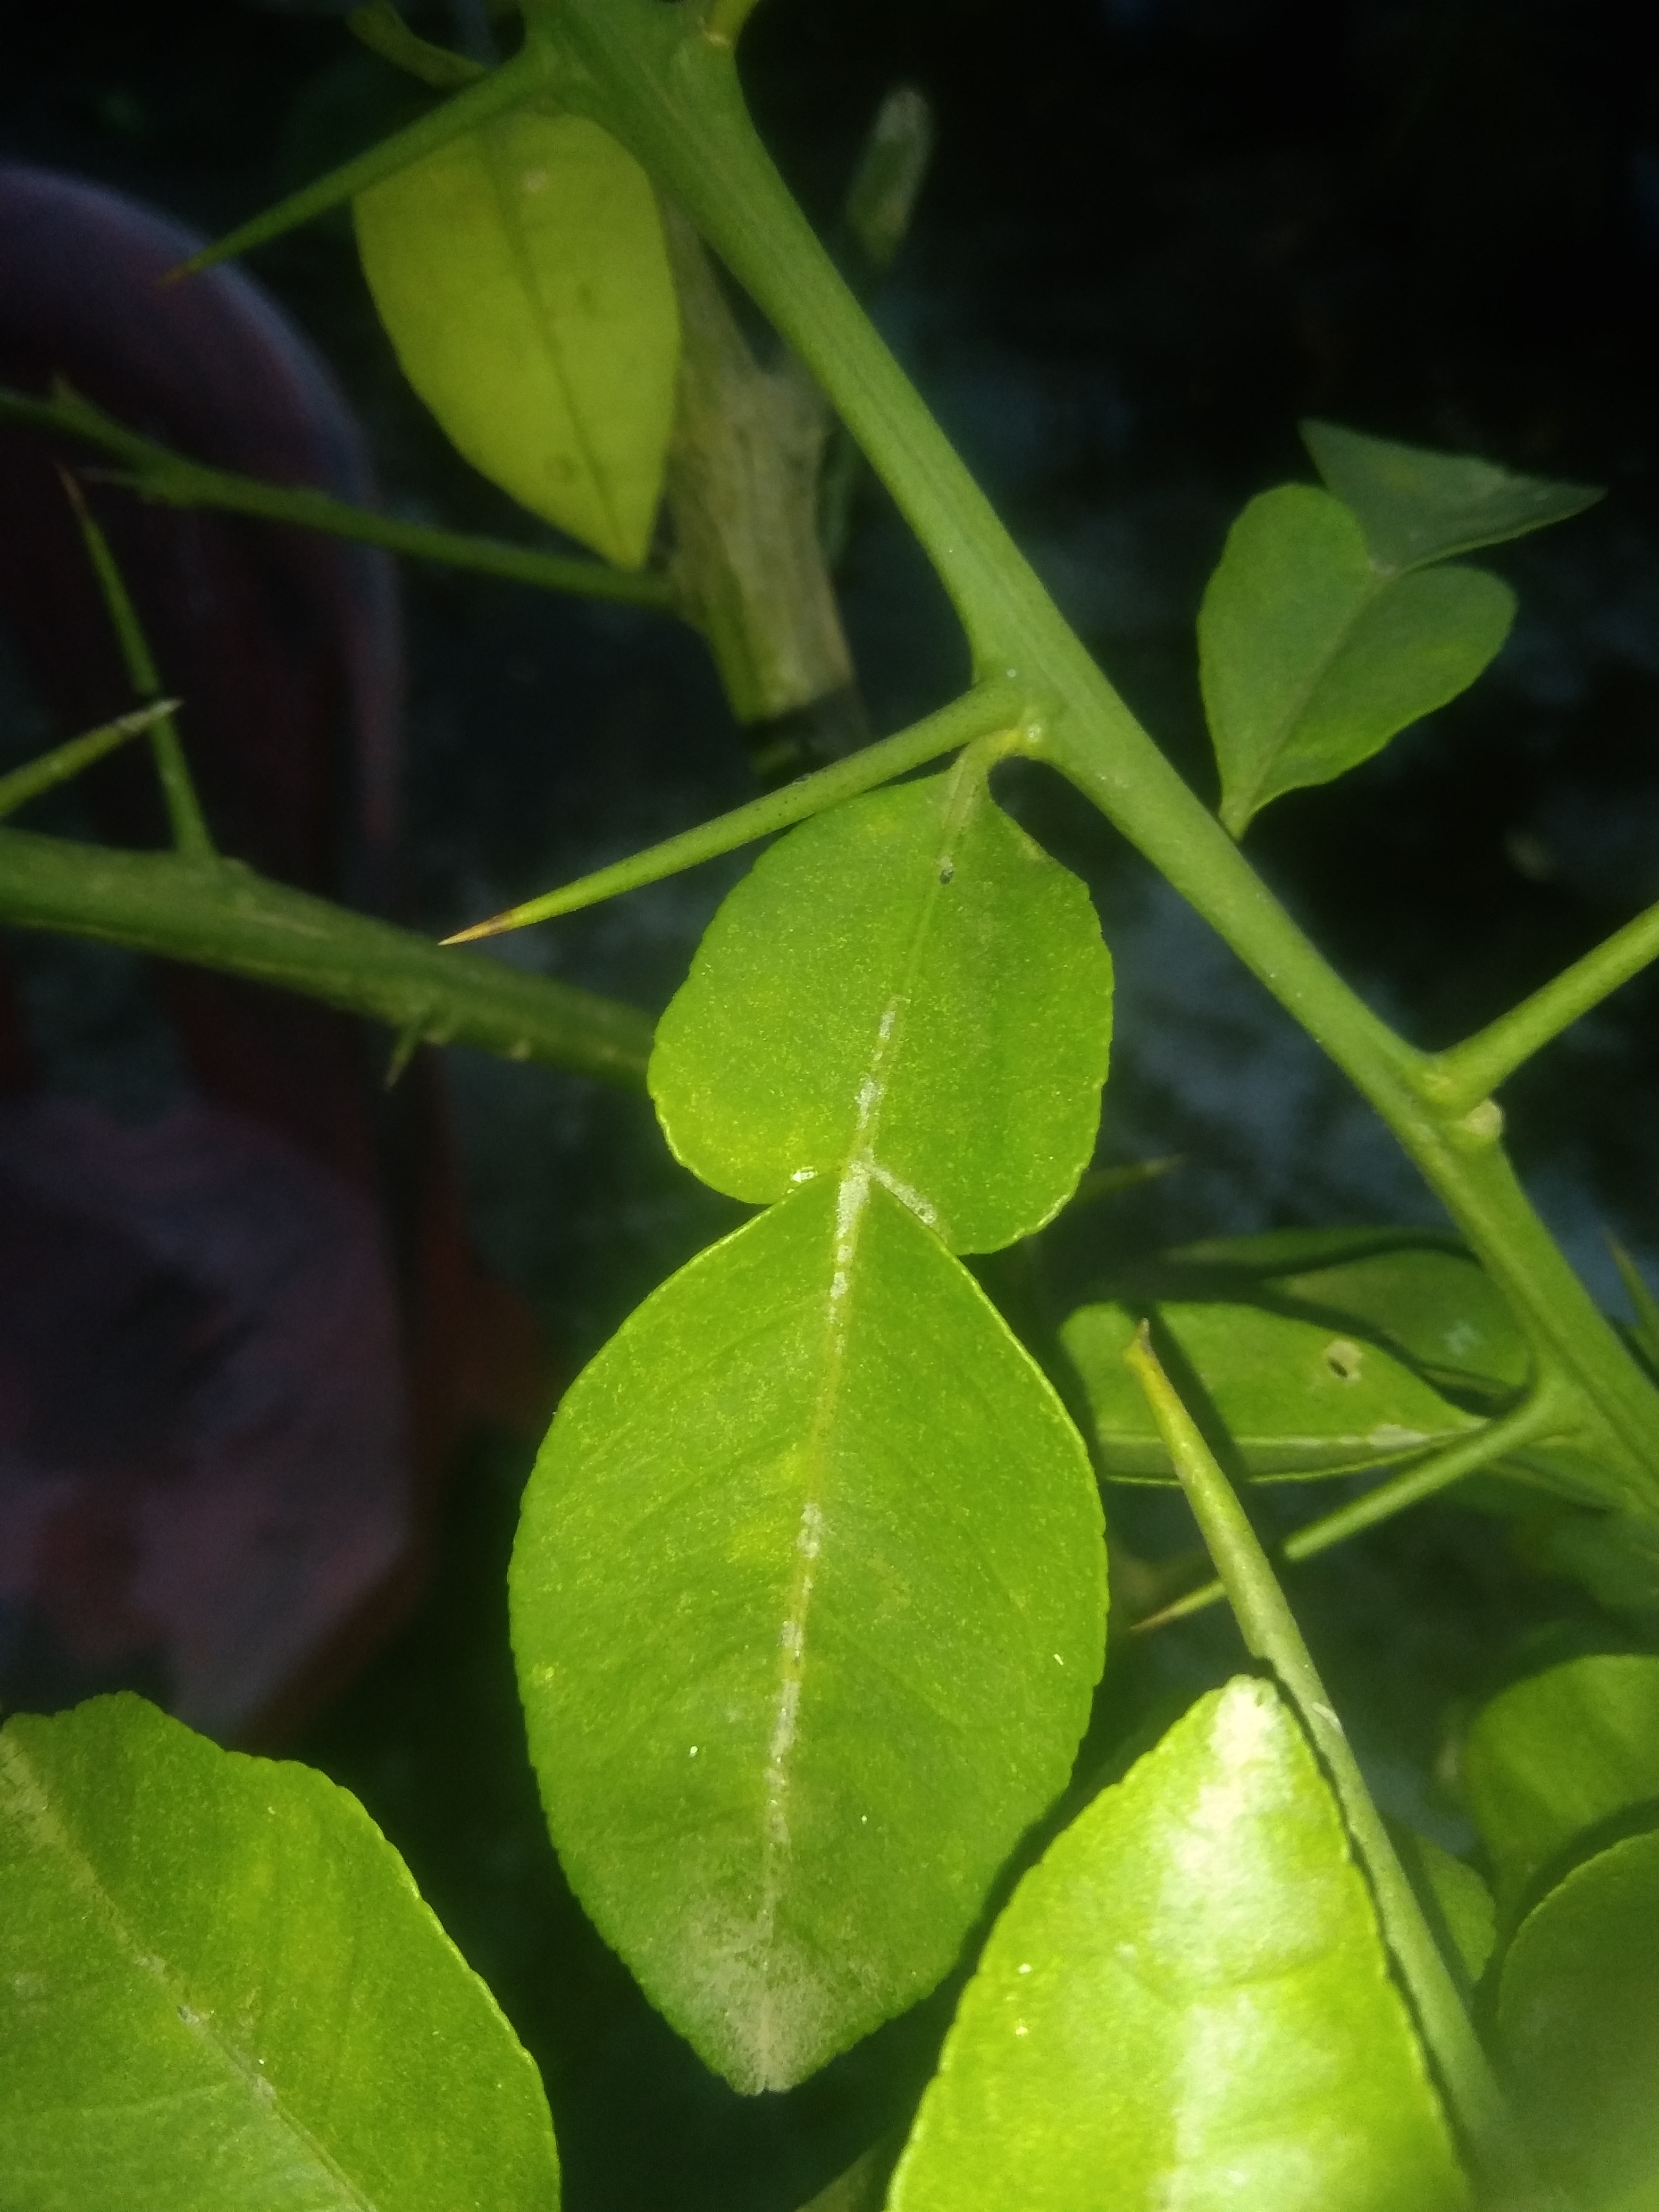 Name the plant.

lemon
